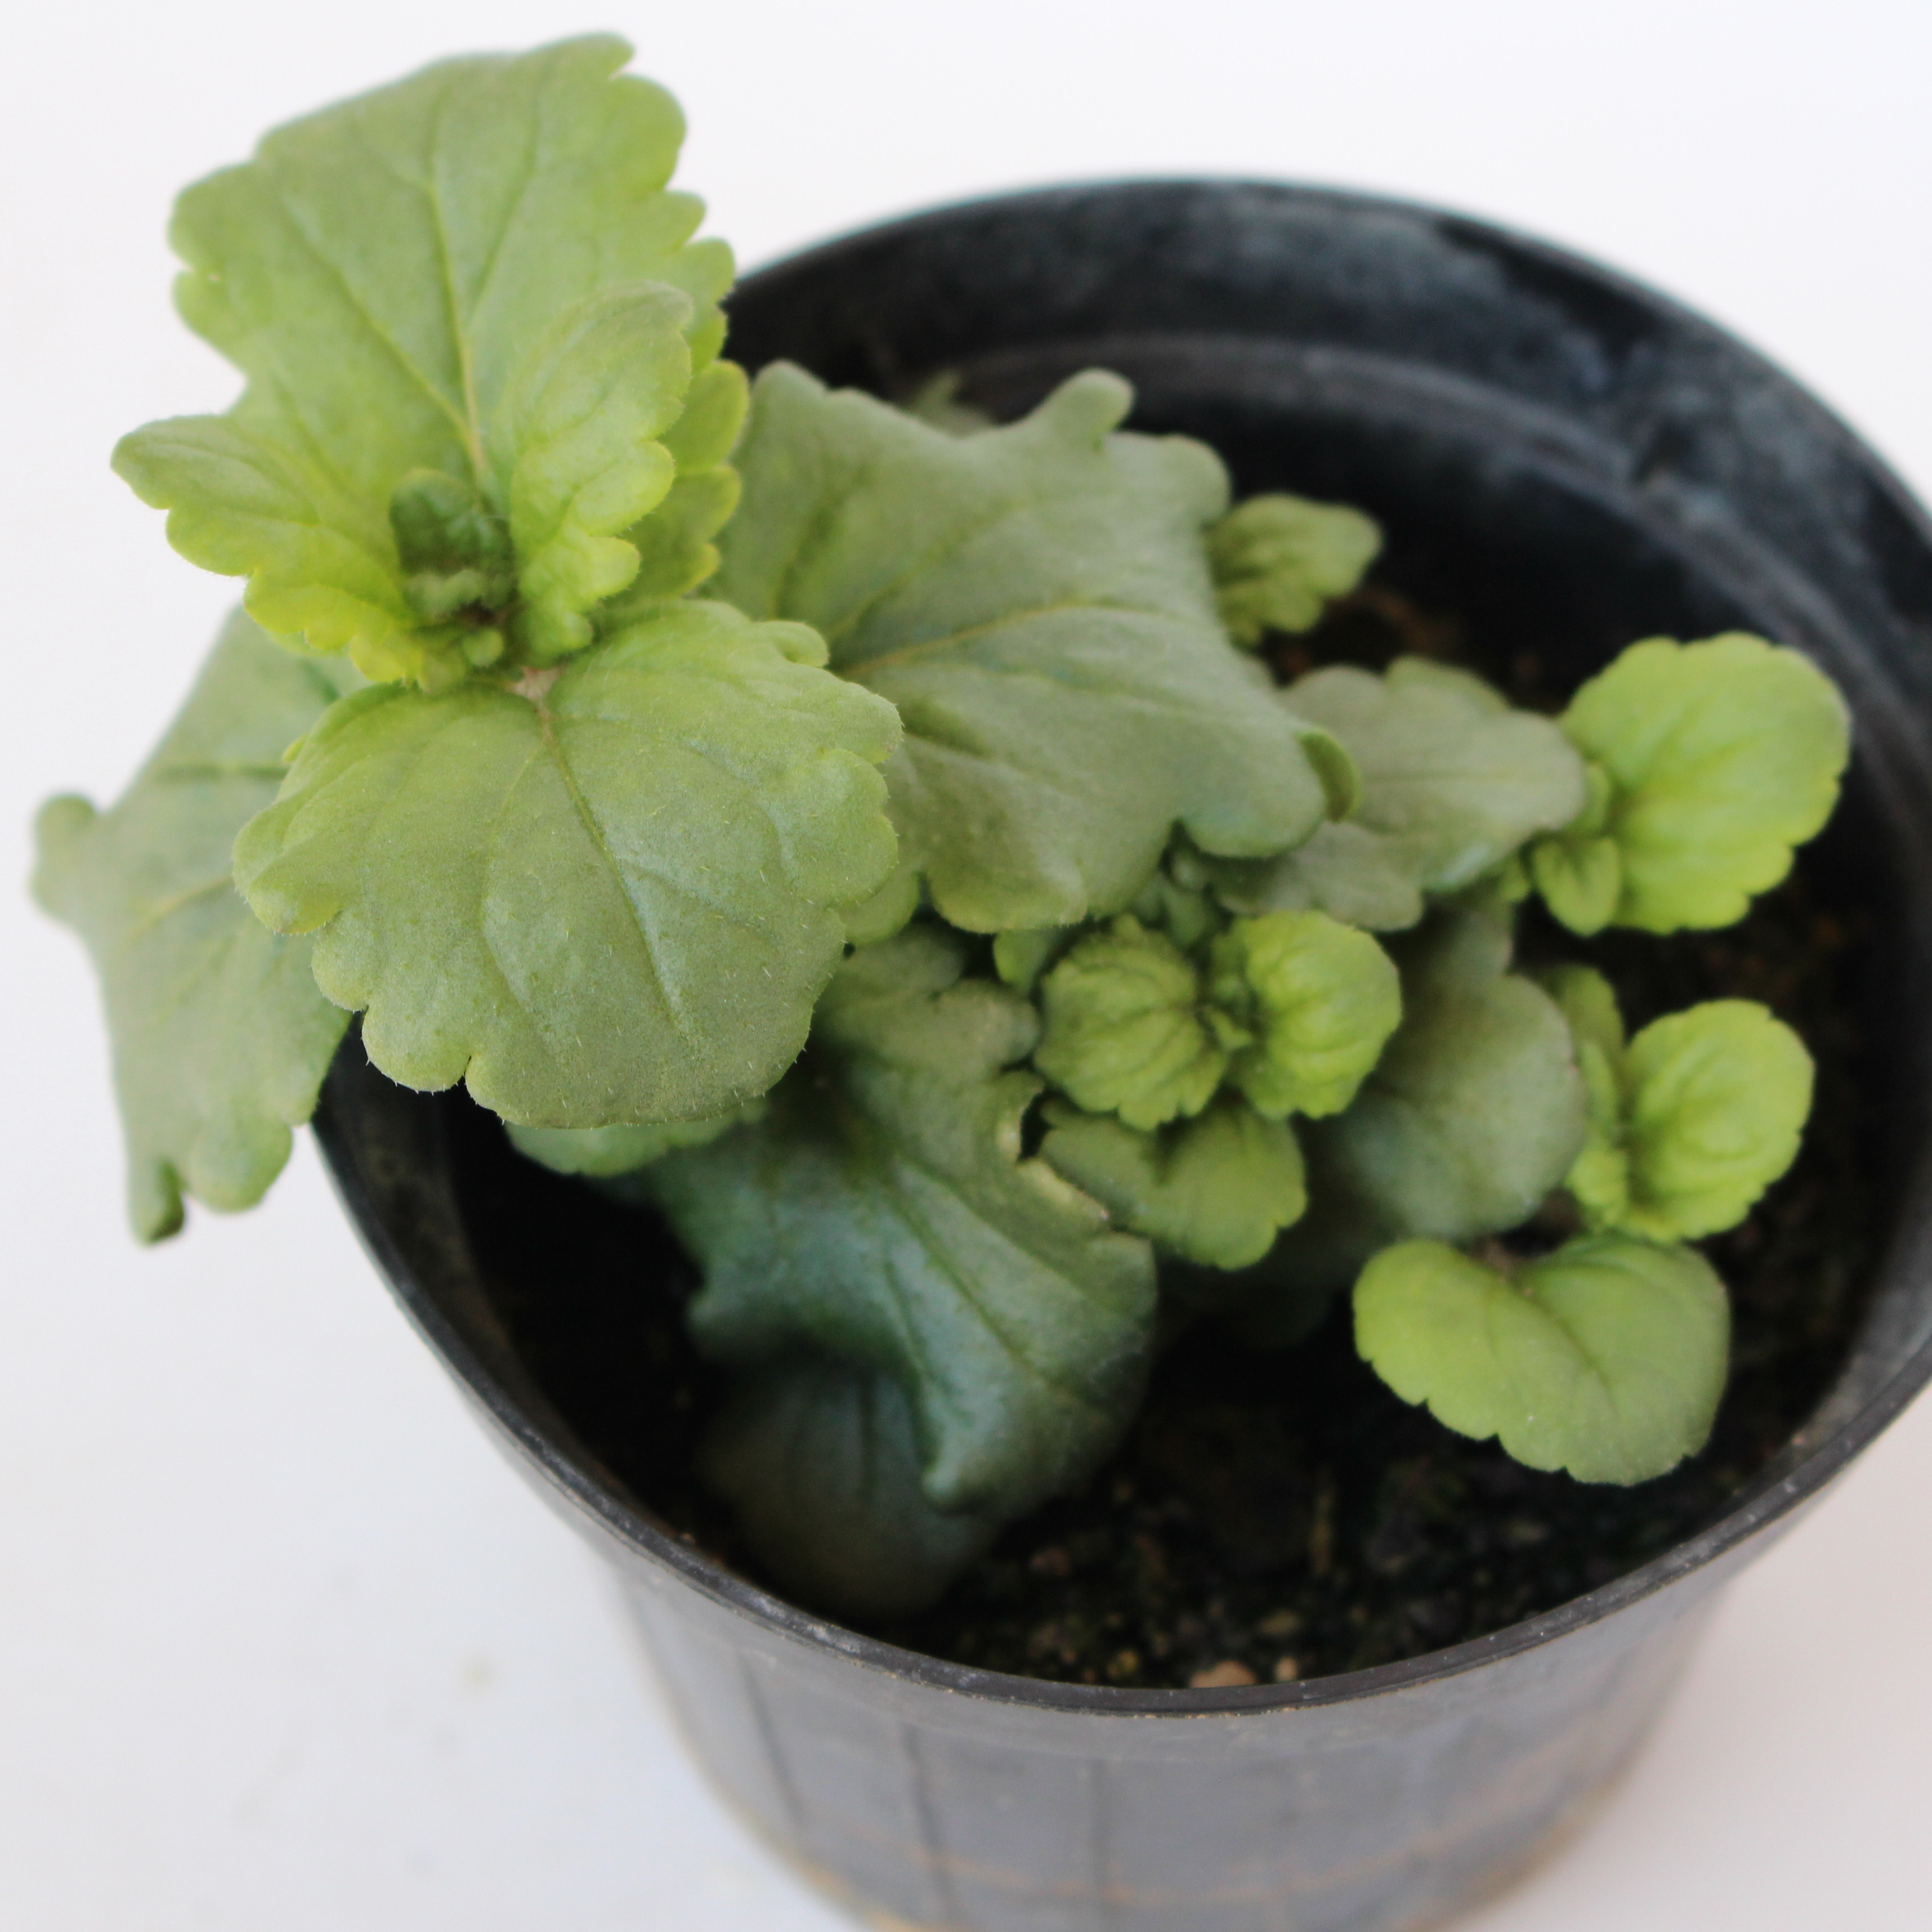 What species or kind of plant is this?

Veronica persica
